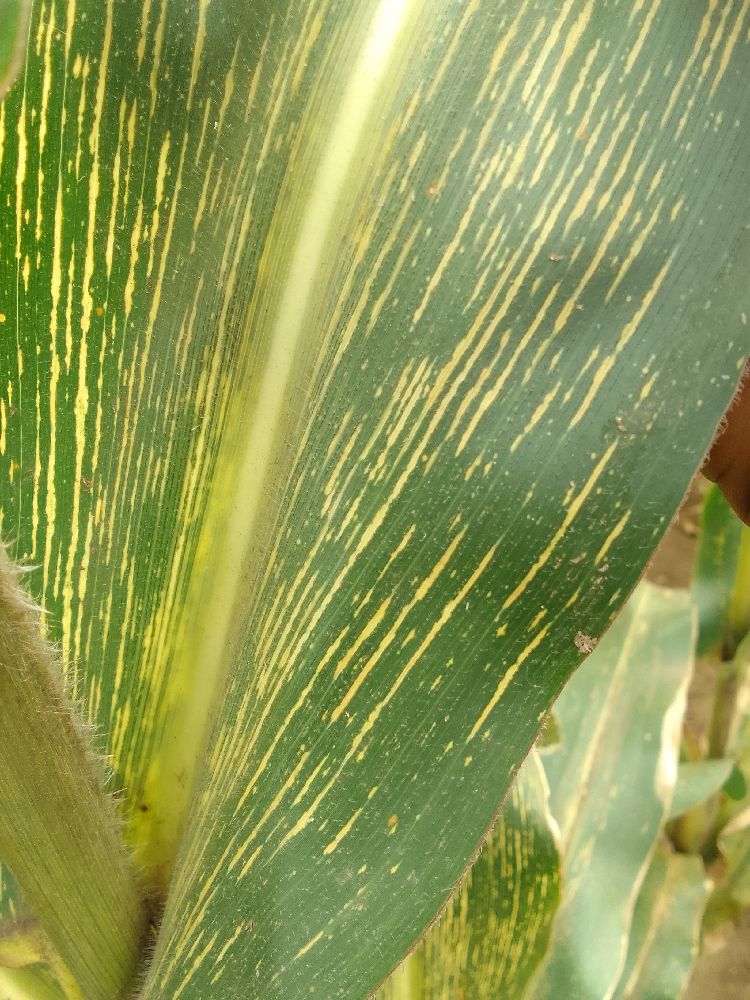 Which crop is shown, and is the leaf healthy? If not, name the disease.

maize, maize streak virus
